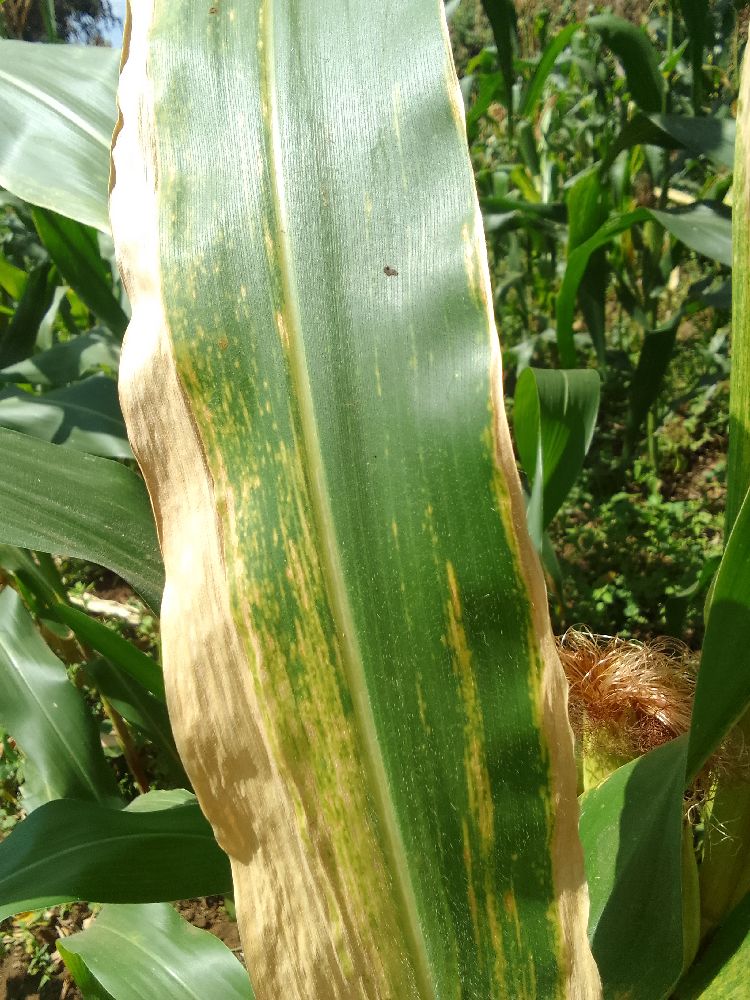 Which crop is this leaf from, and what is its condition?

maize, maize lethal necrosis
